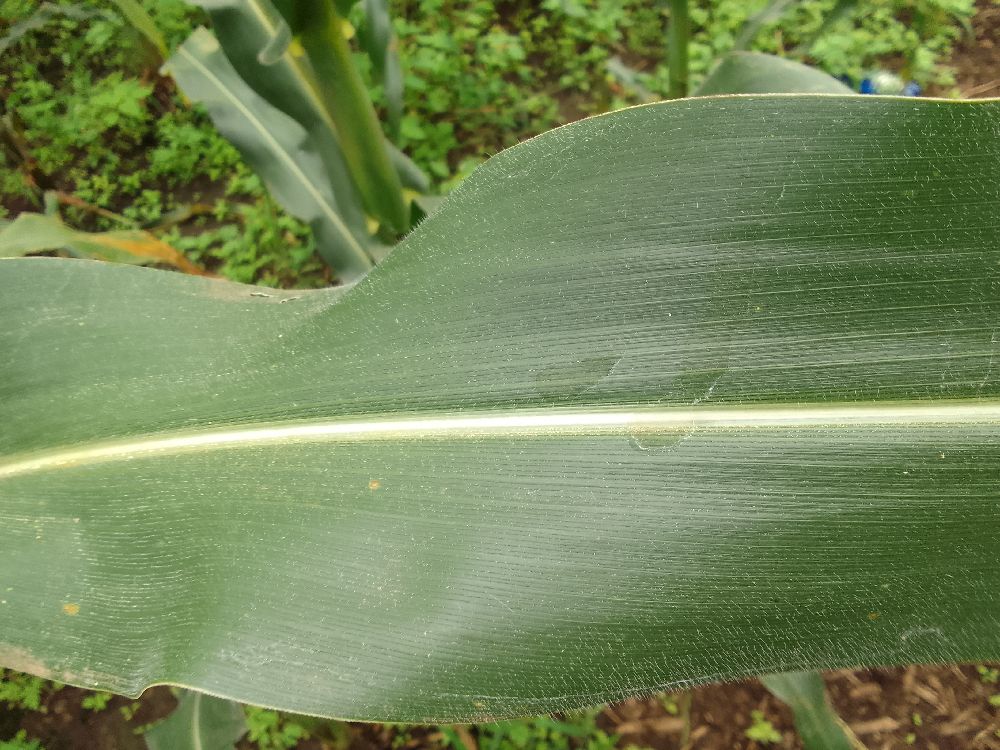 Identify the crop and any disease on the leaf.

maize, healthy
